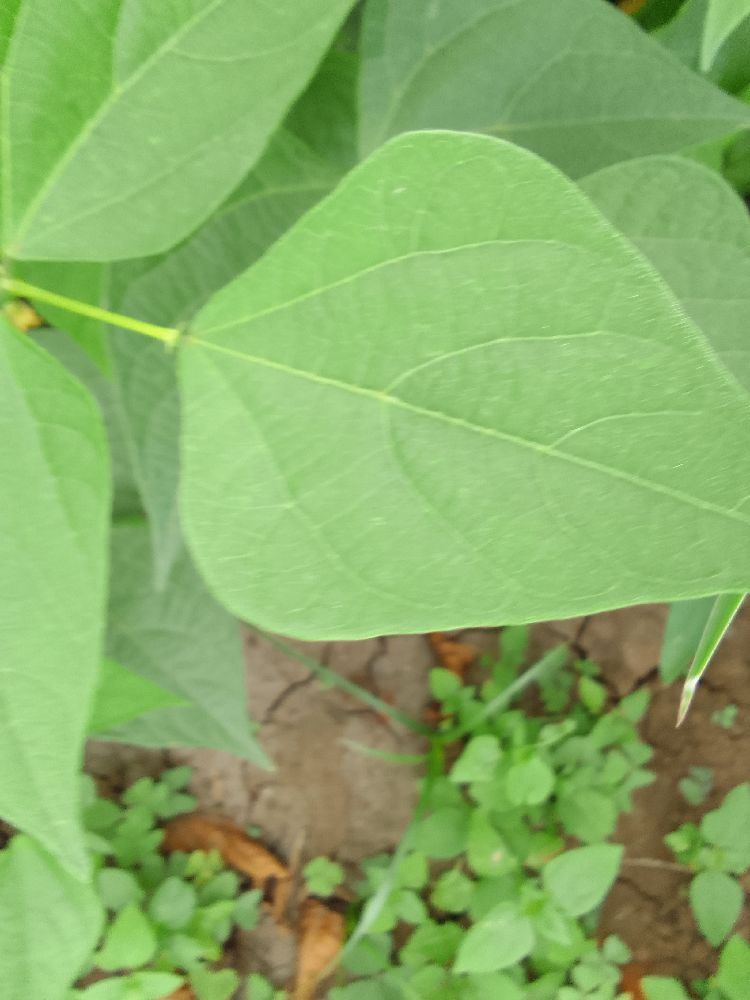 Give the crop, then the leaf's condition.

common bean, healthy
